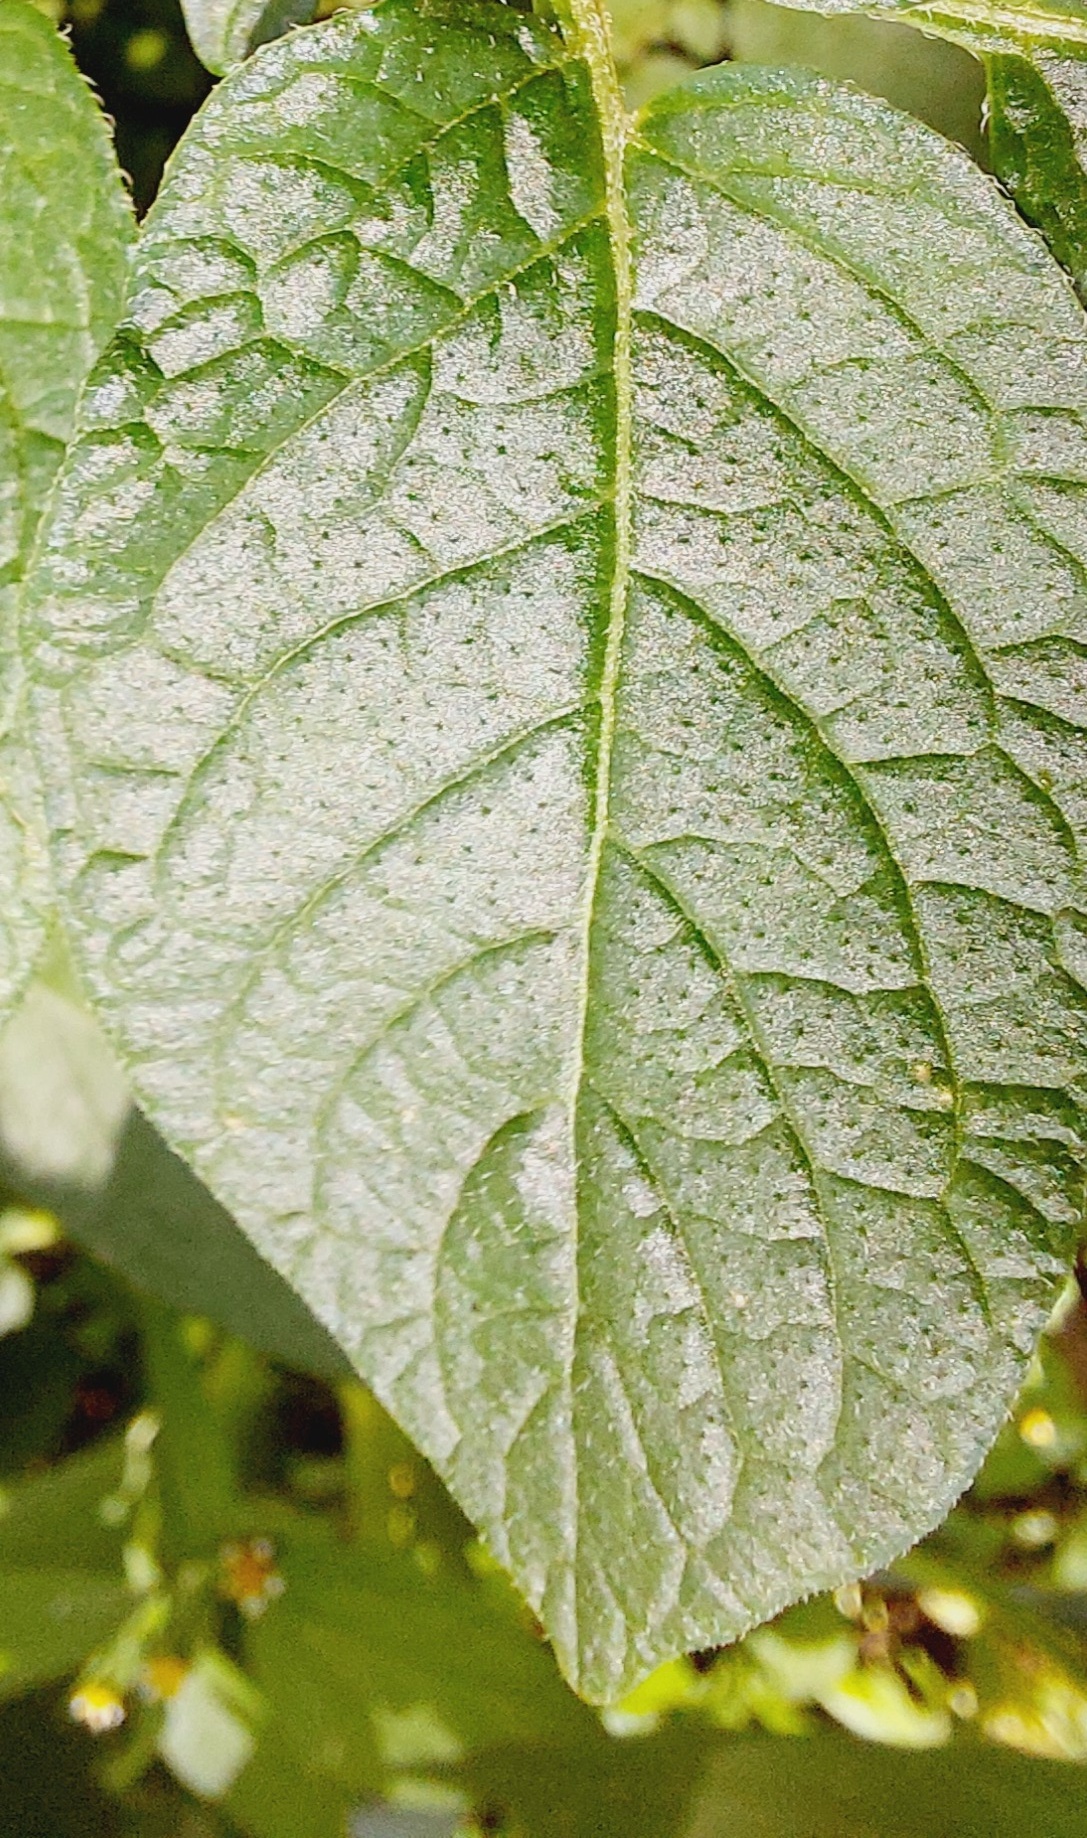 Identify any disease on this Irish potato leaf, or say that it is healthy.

healthy
